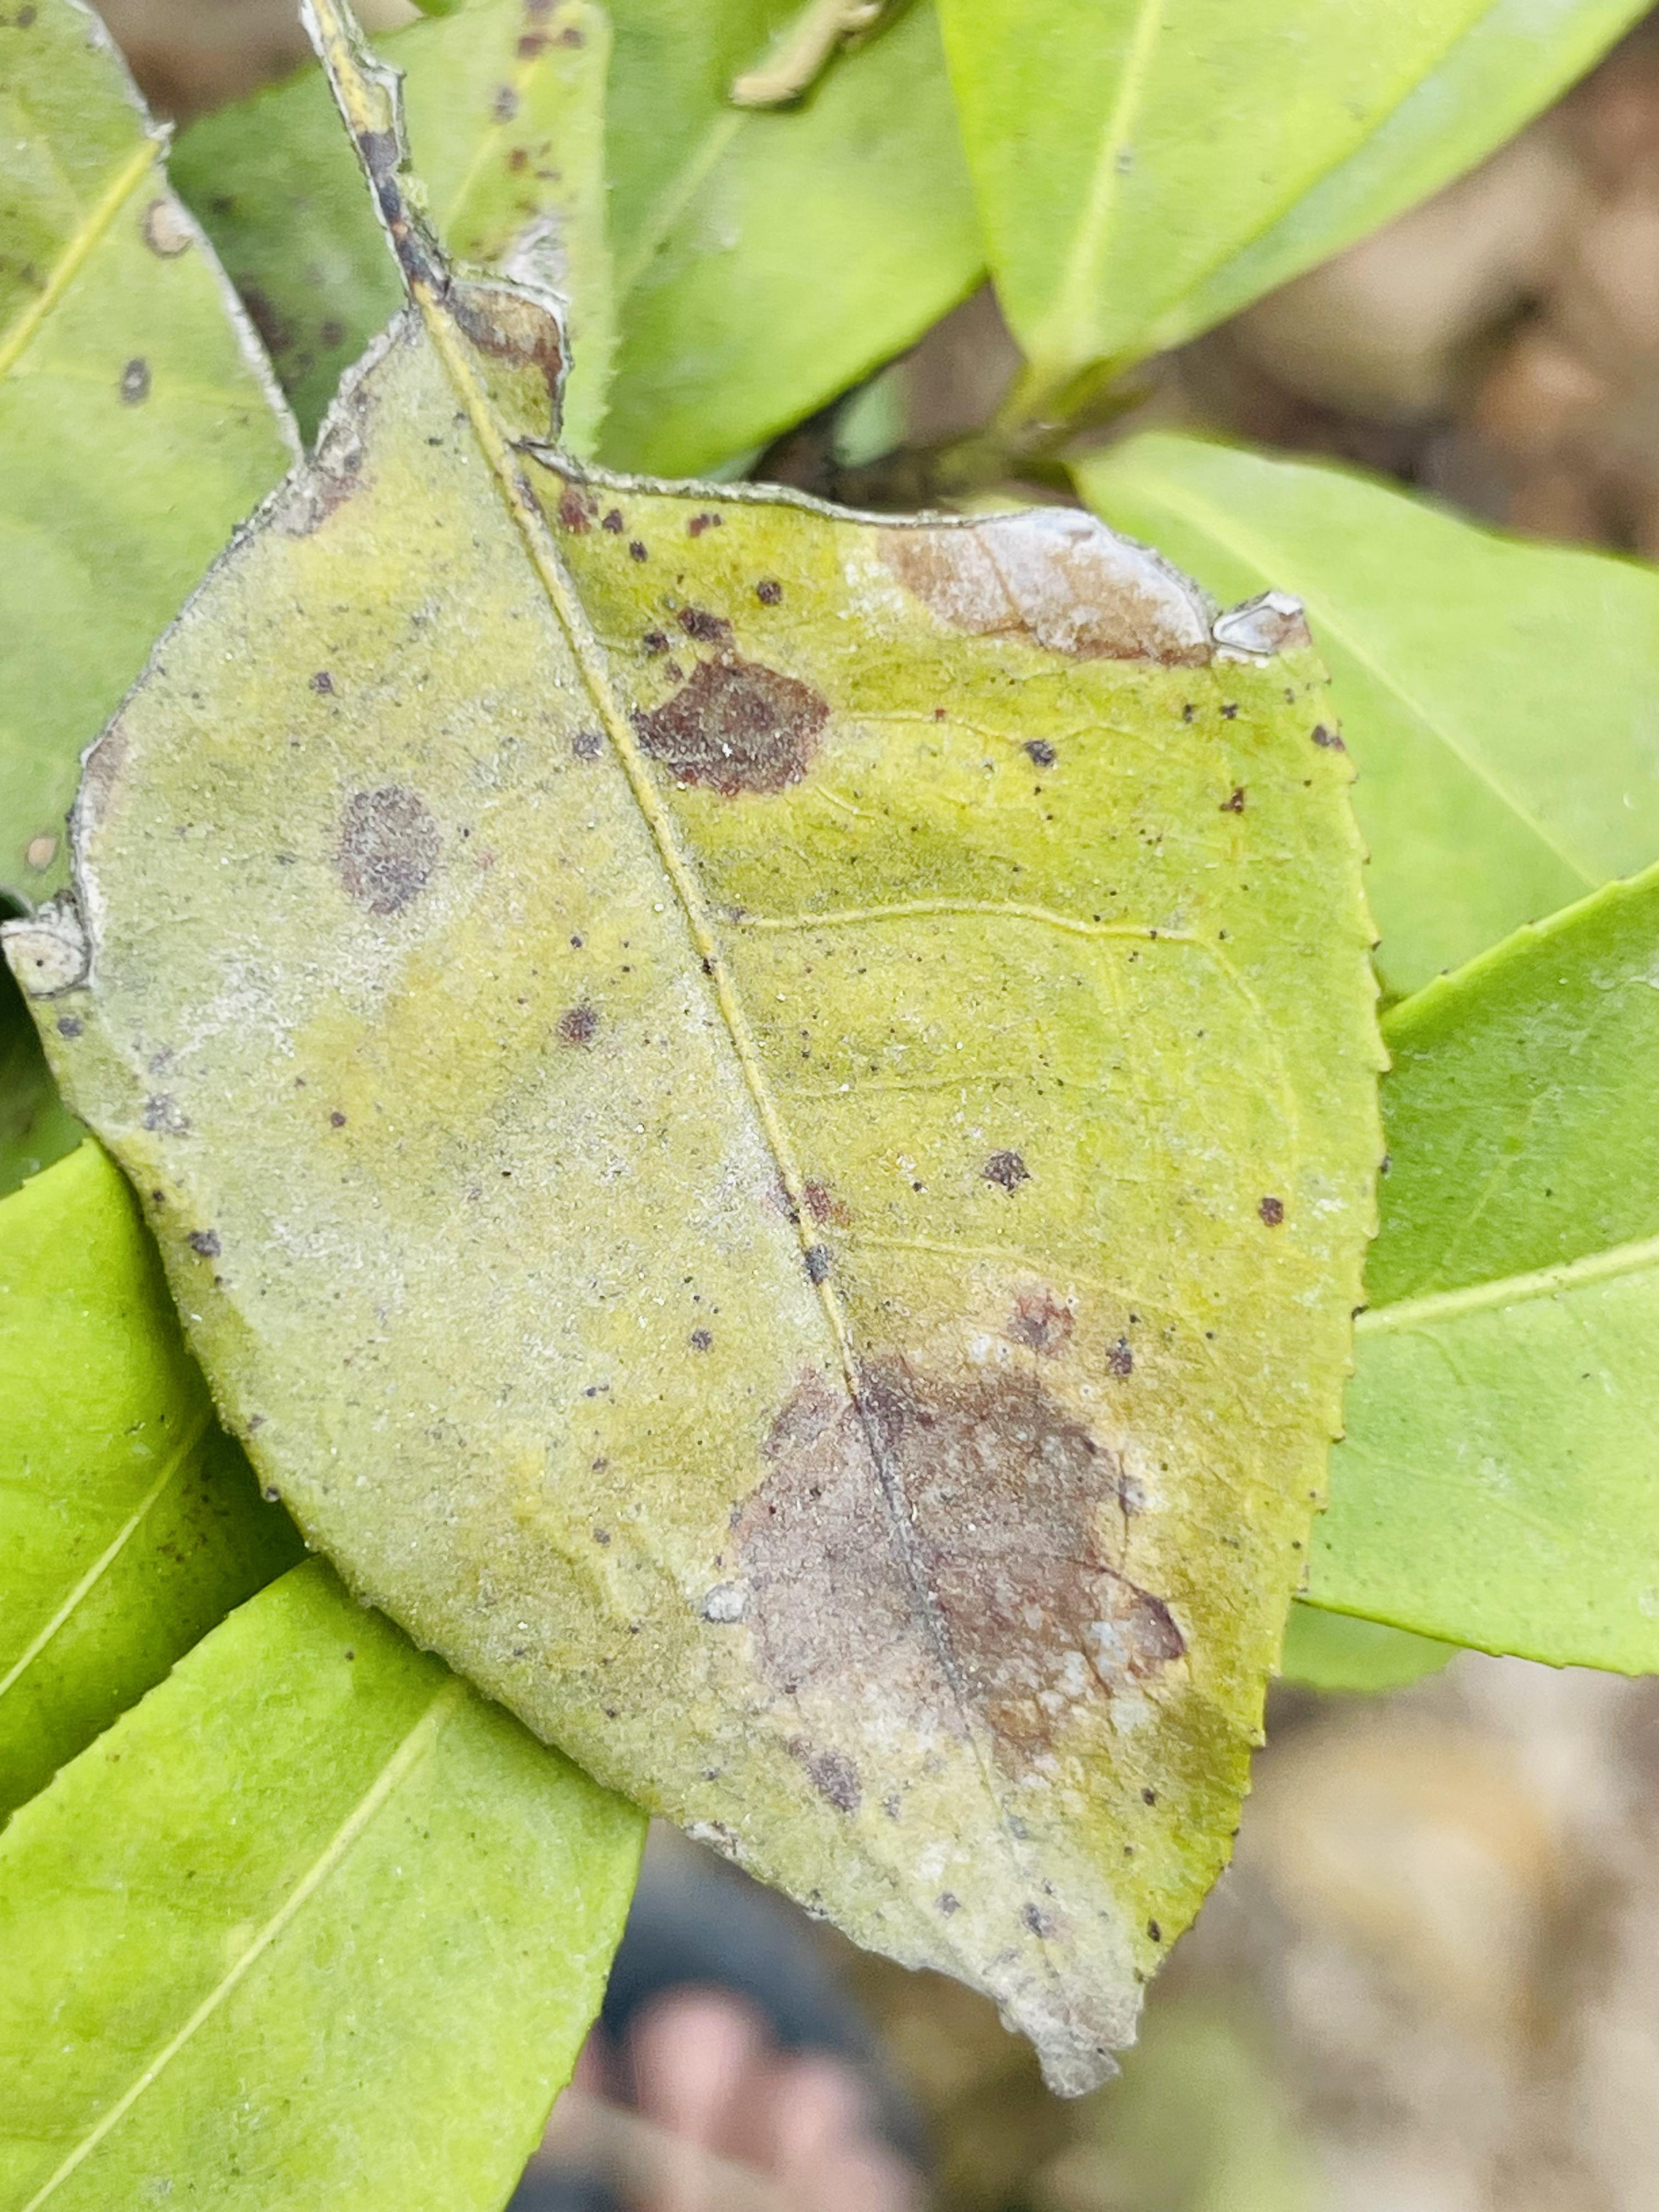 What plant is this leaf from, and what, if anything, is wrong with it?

tea, red rust
